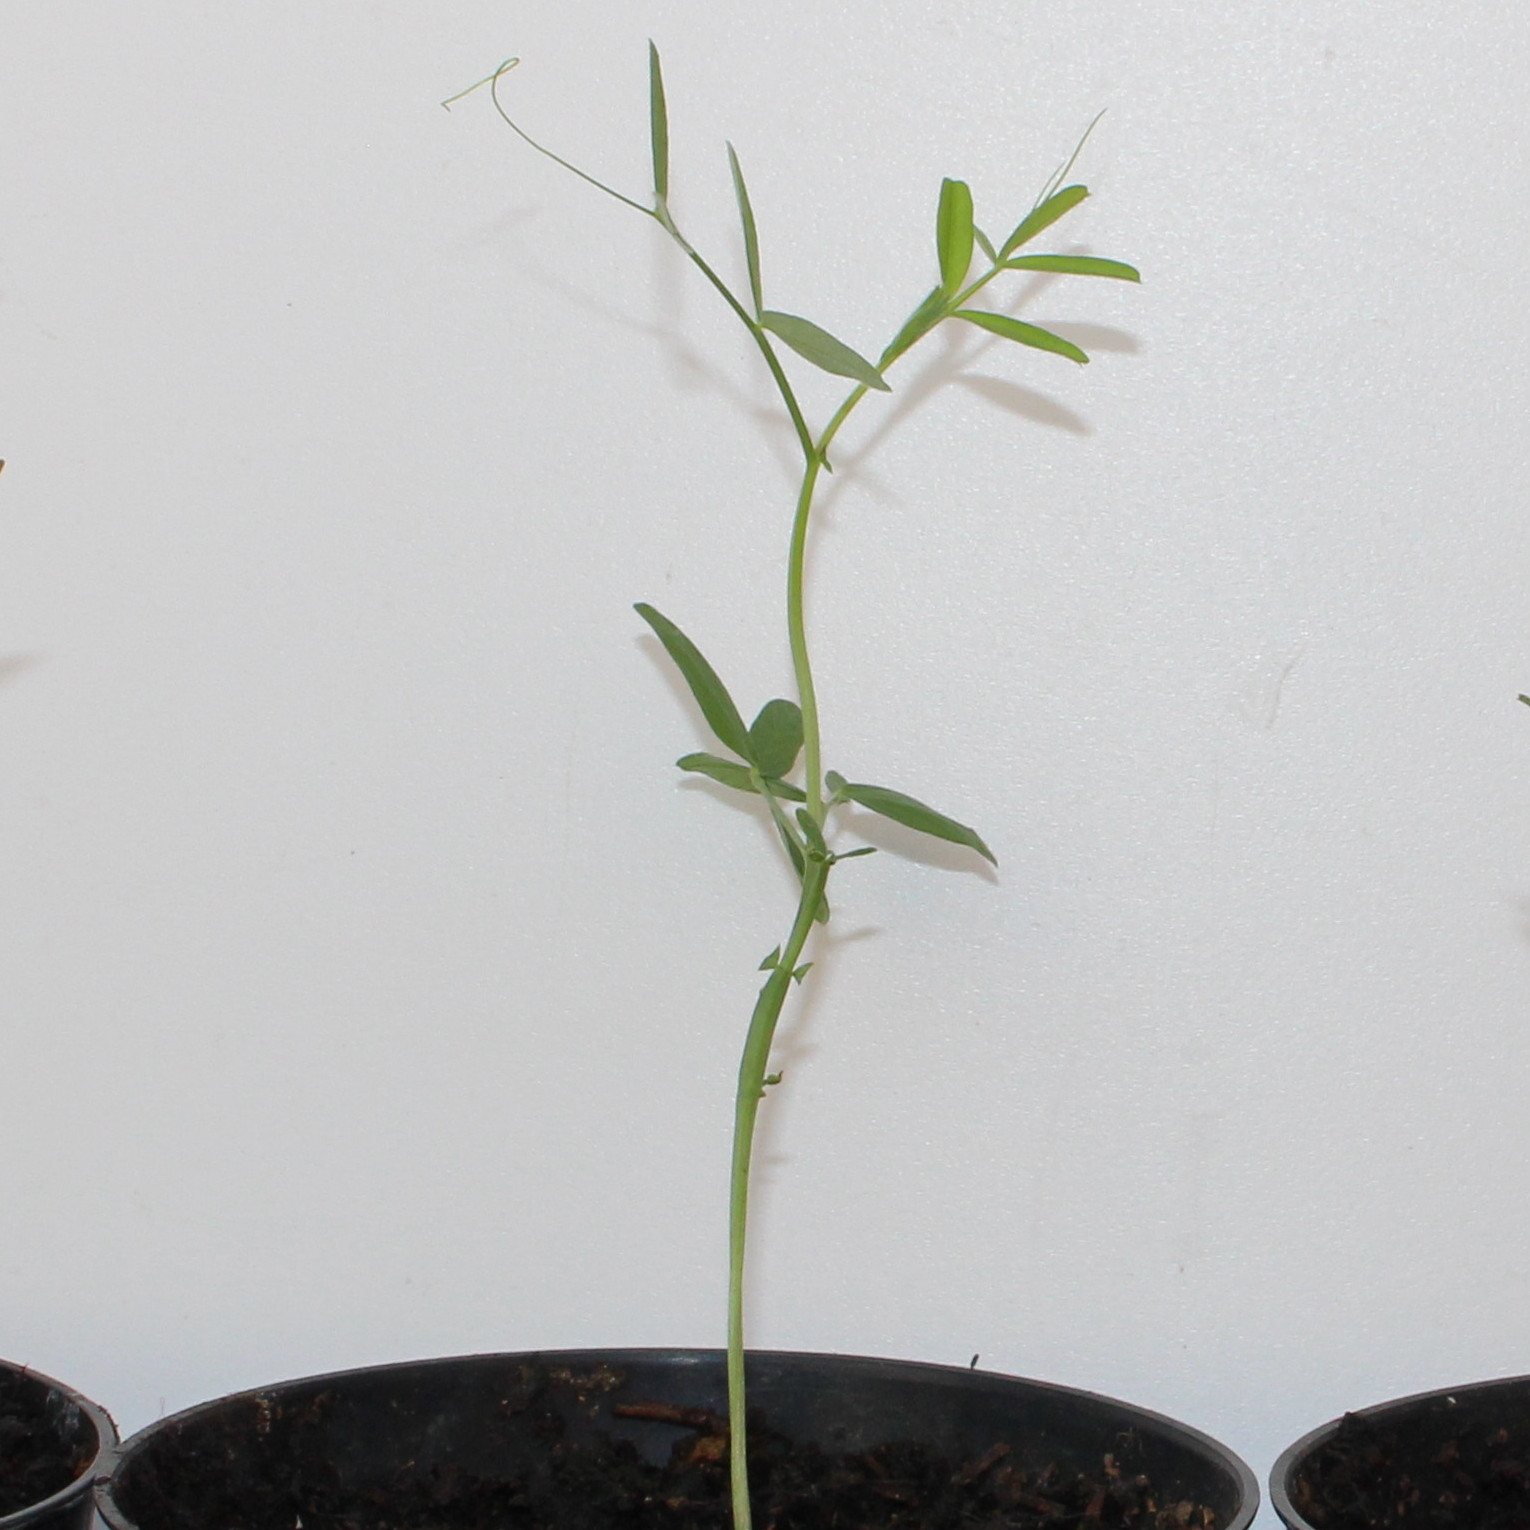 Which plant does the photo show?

Vicia sativa
